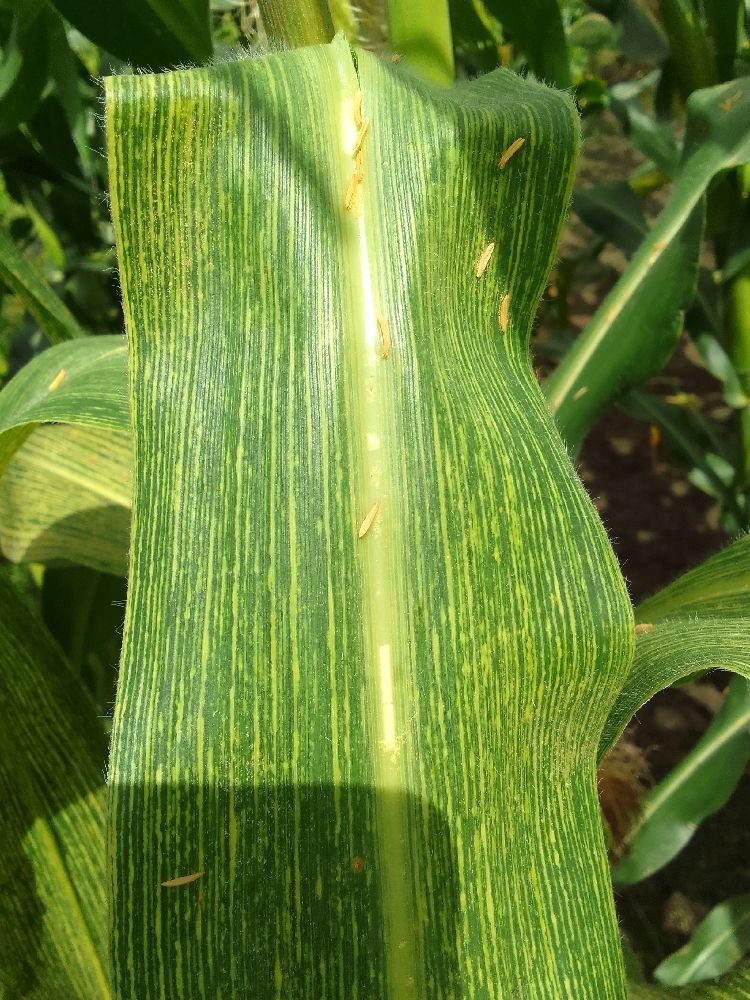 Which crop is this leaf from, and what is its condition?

maize, maize streak virus
